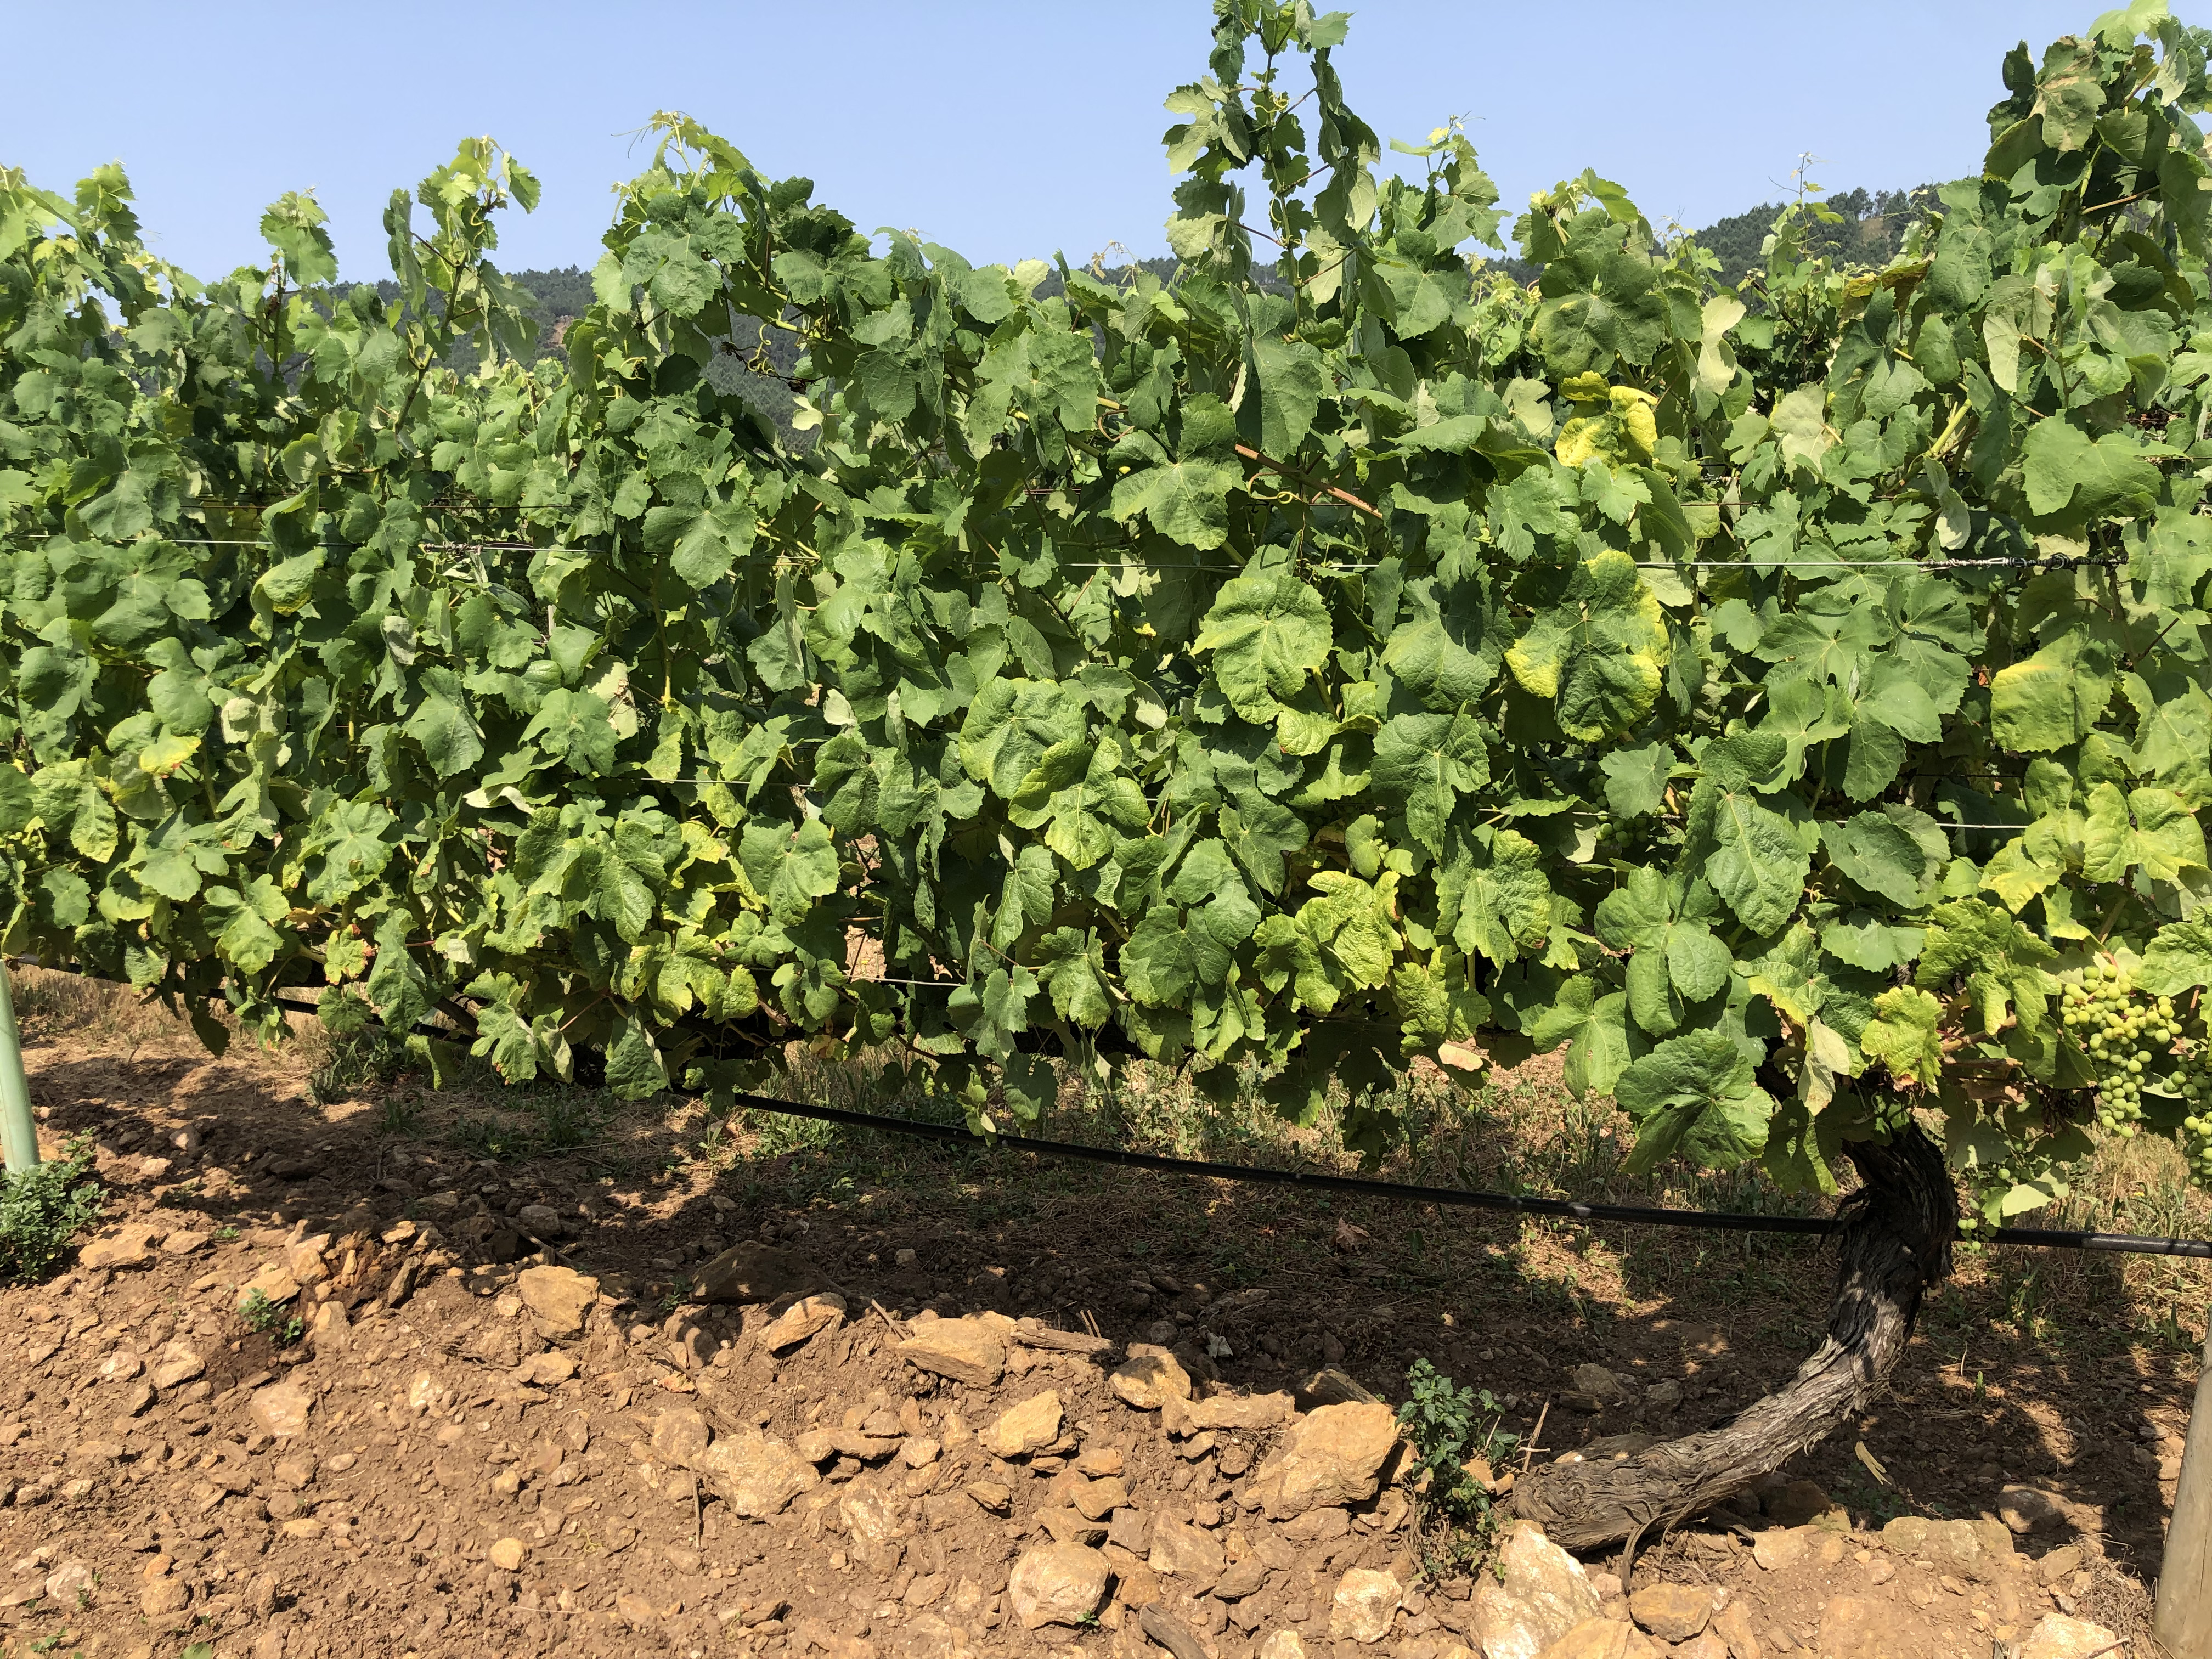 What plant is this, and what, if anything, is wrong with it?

grapevine, not affected by esca disease
